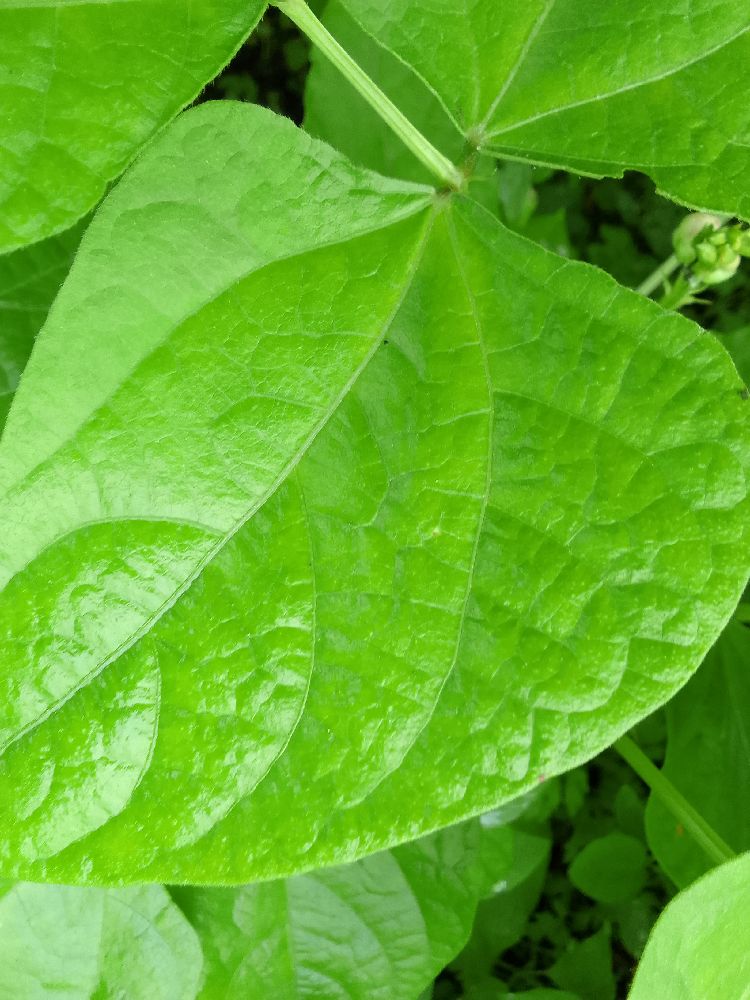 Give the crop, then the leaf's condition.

common bean, healthy
